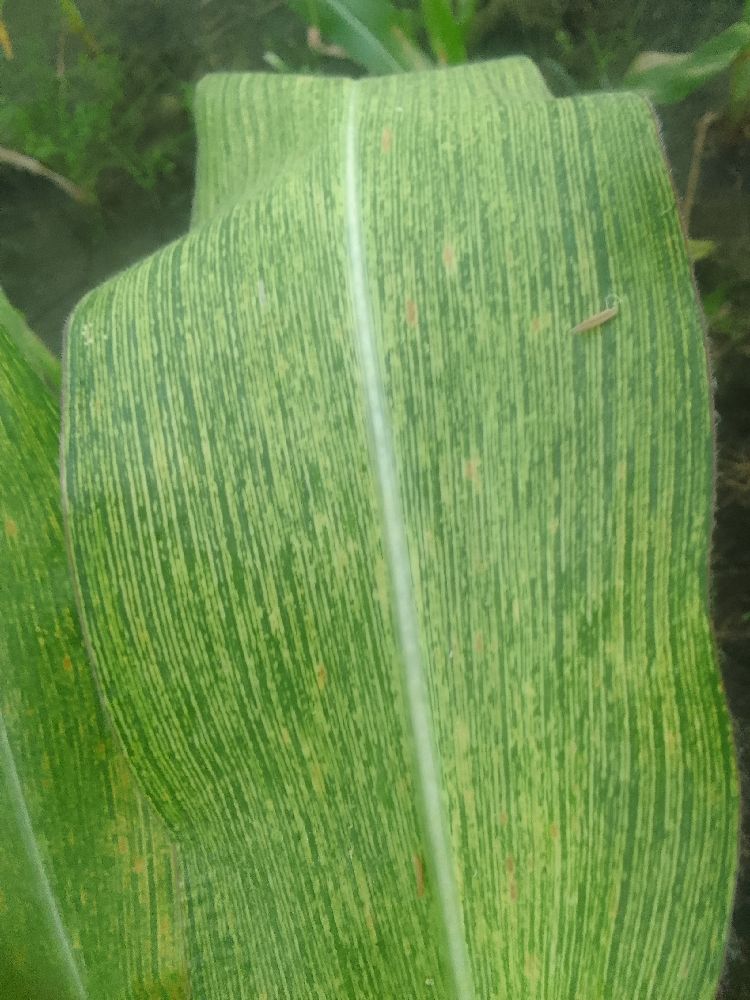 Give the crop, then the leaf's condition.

maize, maize streak virus
